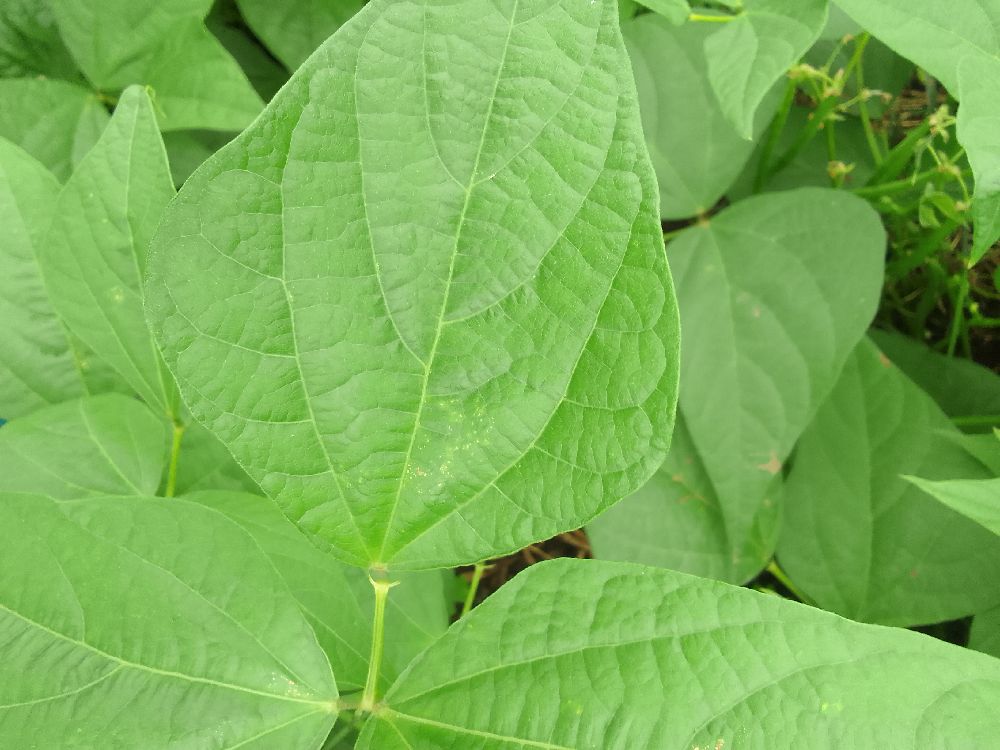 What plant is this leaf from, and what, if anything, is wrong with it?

common bean, healthy
